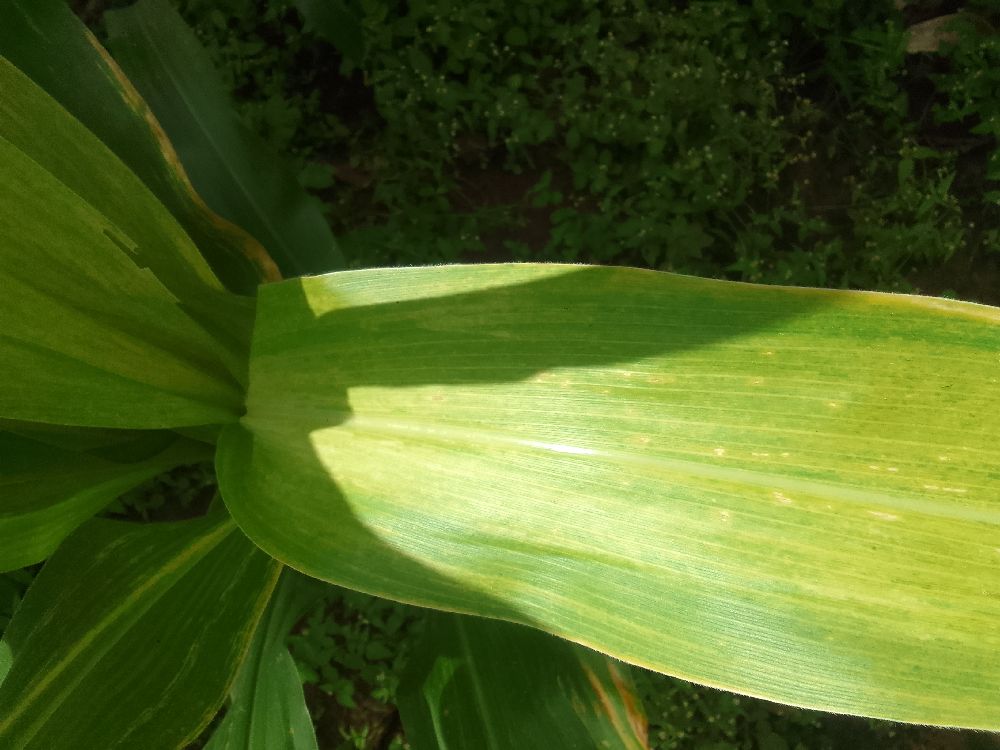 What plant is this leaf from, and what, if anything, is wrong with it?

maize, maize lethal necrosis
